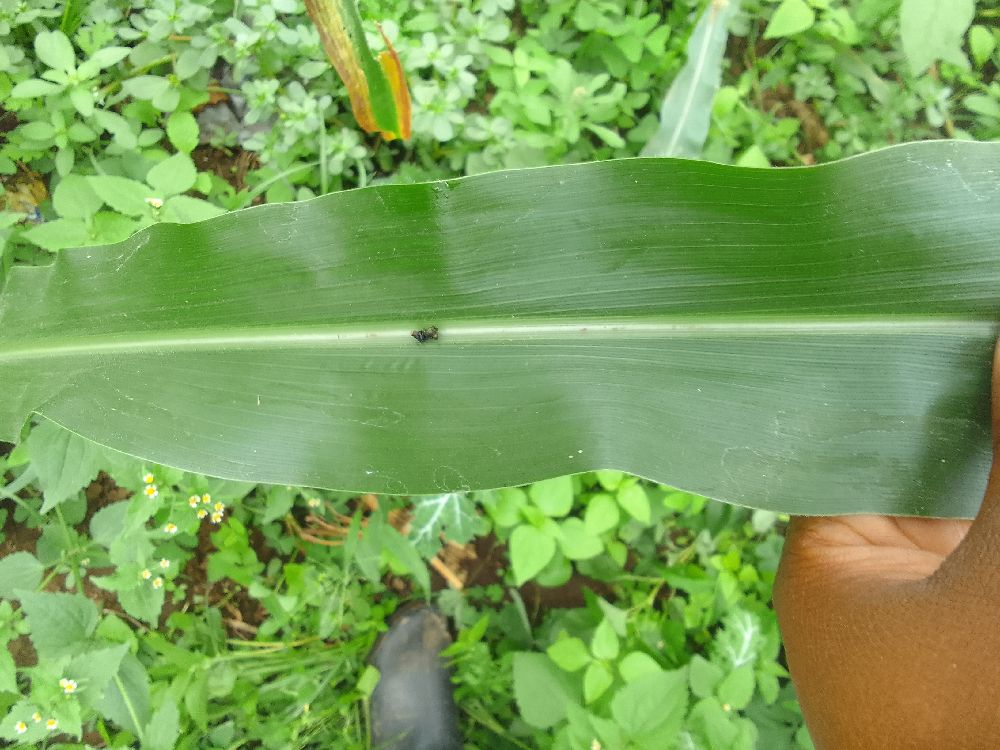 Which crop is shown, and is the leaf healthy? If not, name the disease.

maize, healthy
